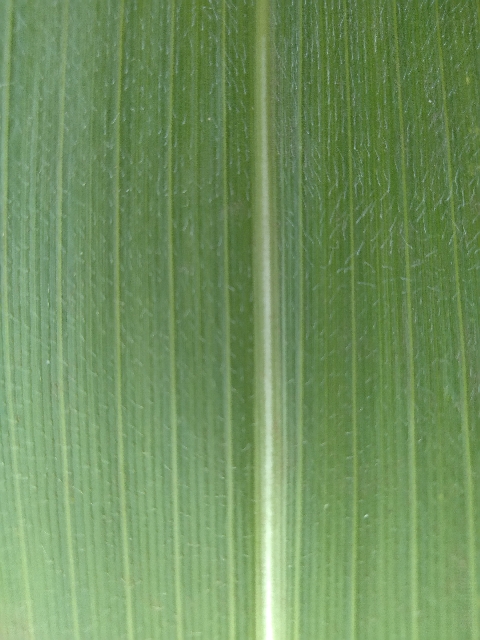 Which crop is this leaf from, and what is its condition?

maize, healthy
